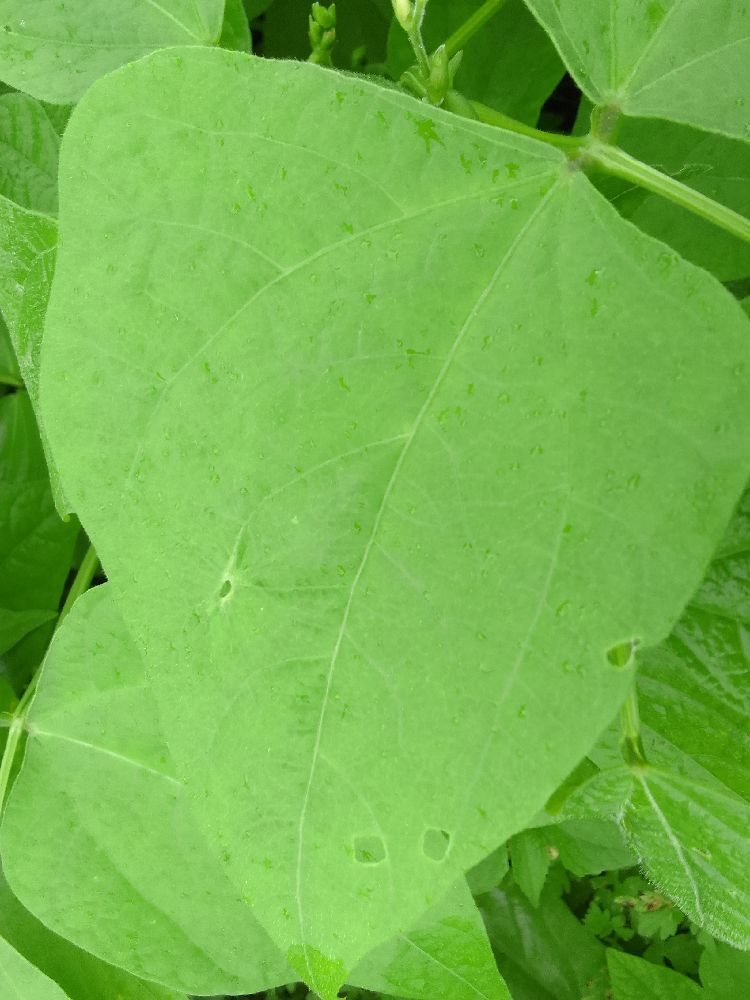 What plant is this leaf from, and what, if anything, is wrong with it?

common bean, healthy
